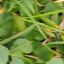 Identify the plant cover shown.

unstructured weed
